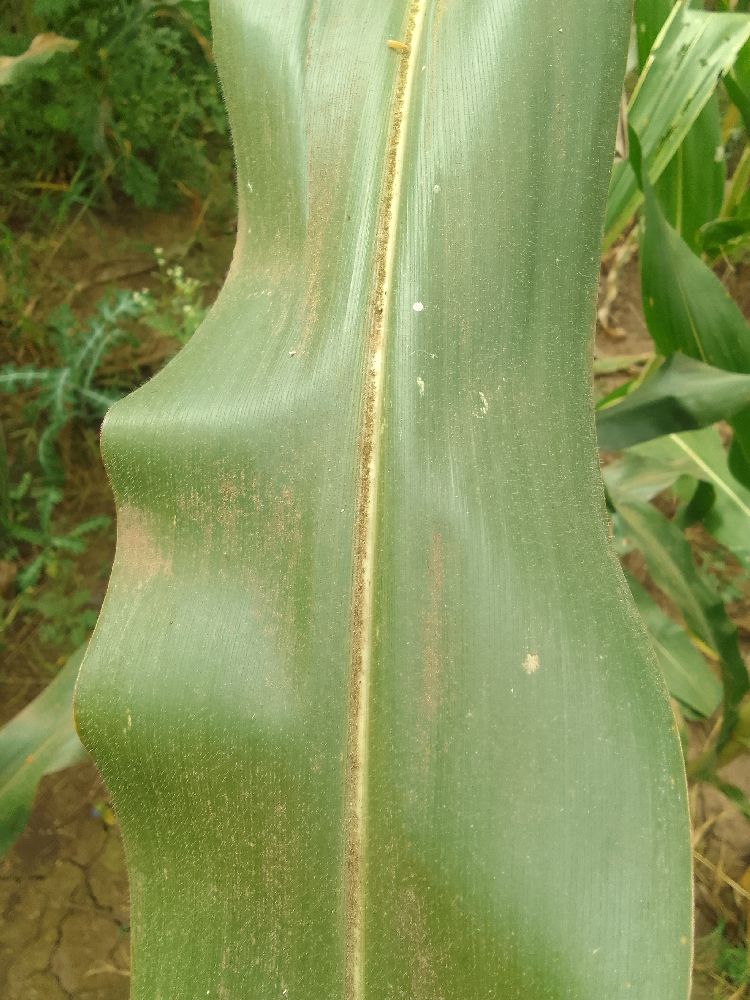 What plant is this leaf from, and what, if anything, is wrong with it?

maize, healthy
